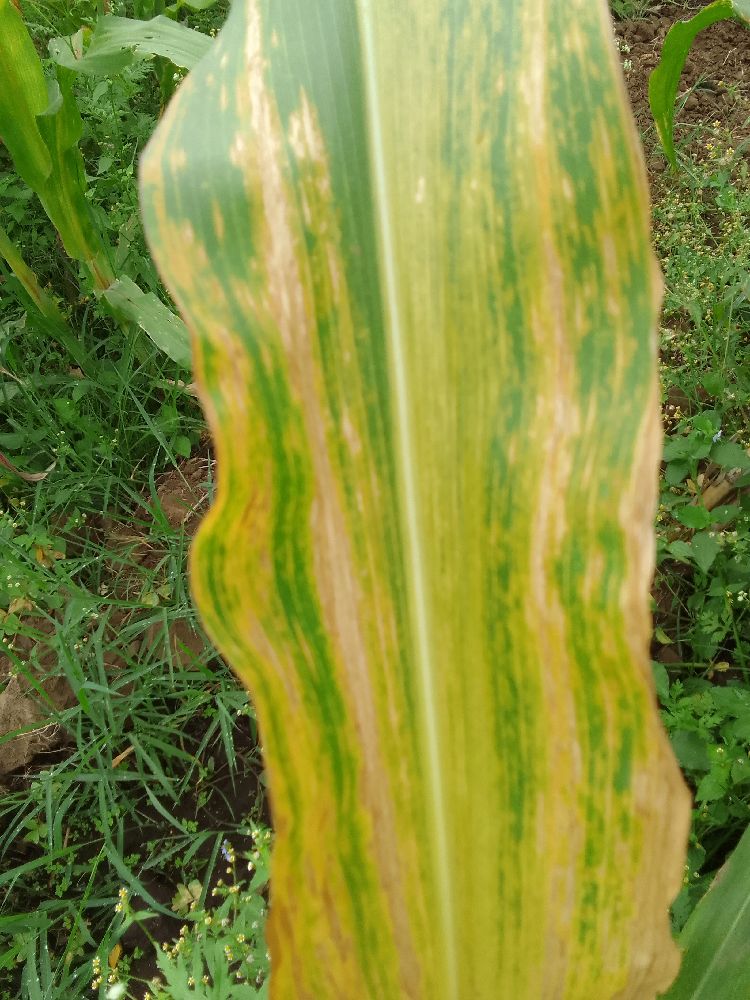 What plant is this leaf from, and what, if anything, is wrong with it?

maize, maize lethal necrosis
